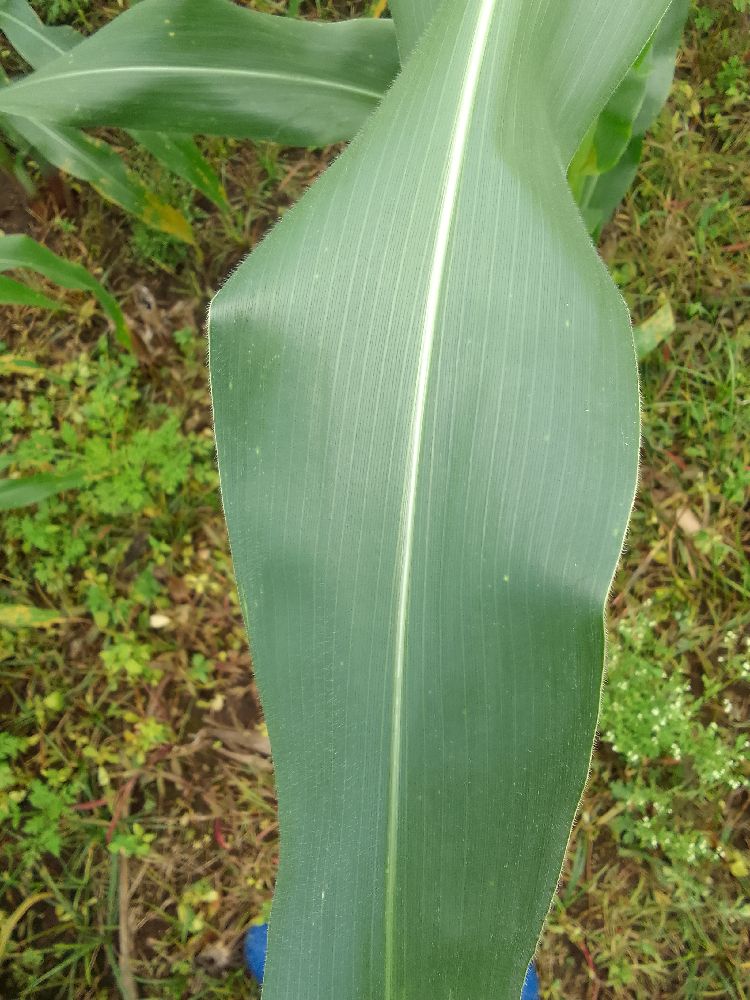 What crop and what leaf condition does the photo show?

maize, healthy
